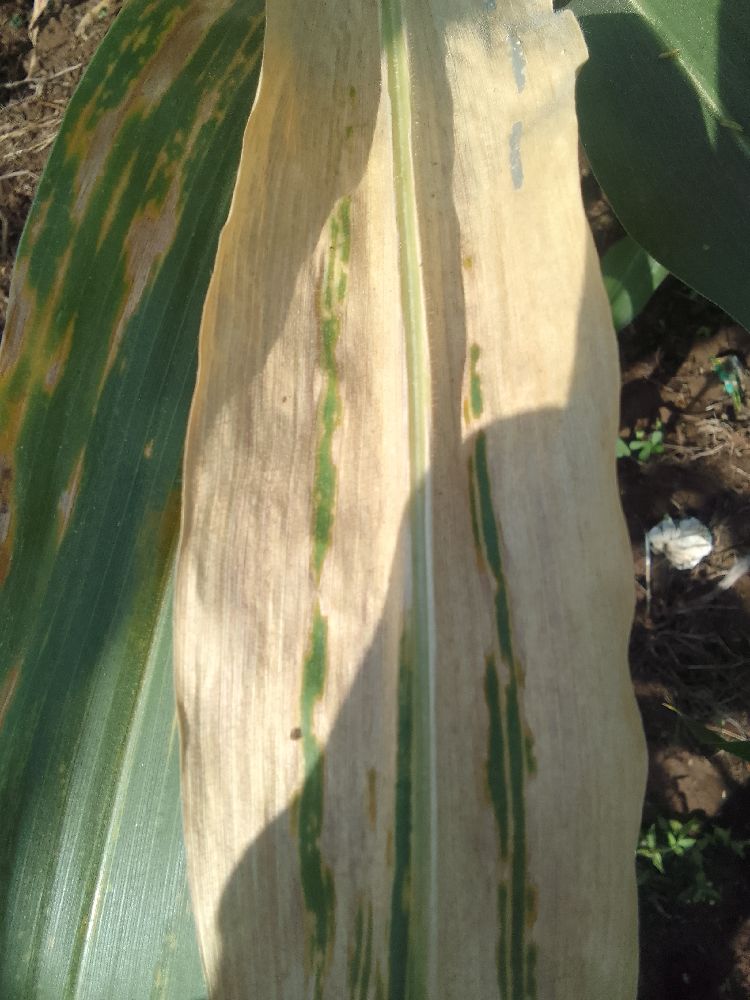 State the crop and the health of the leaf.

maize, maize lethal necrosis
